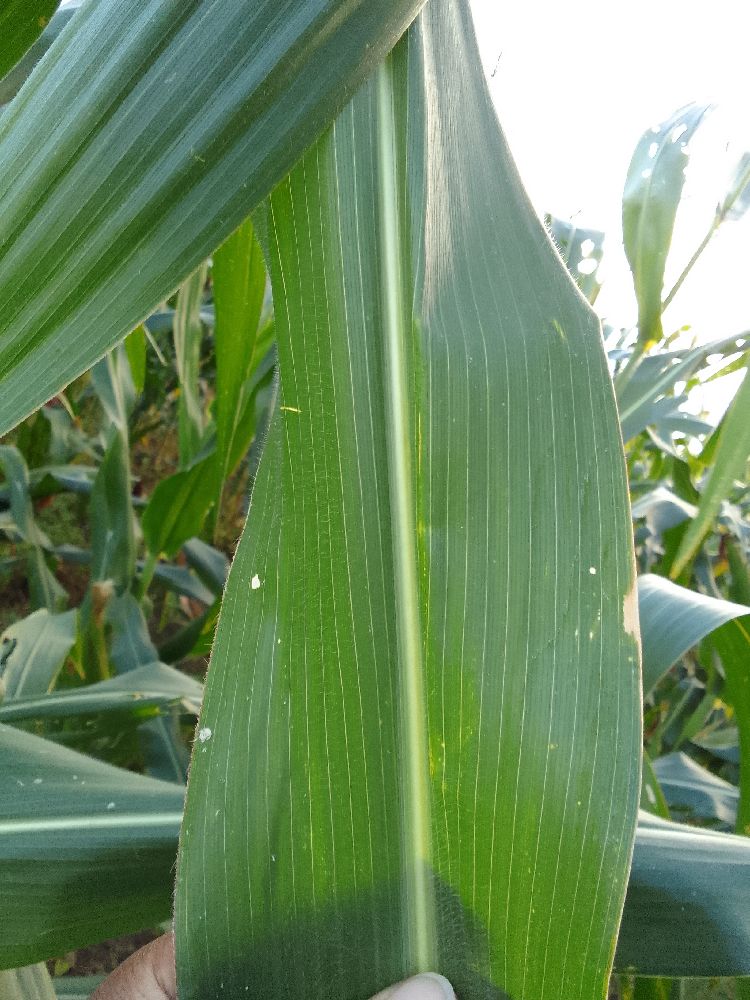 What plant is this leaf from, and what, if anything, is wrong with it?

maize, healthy
